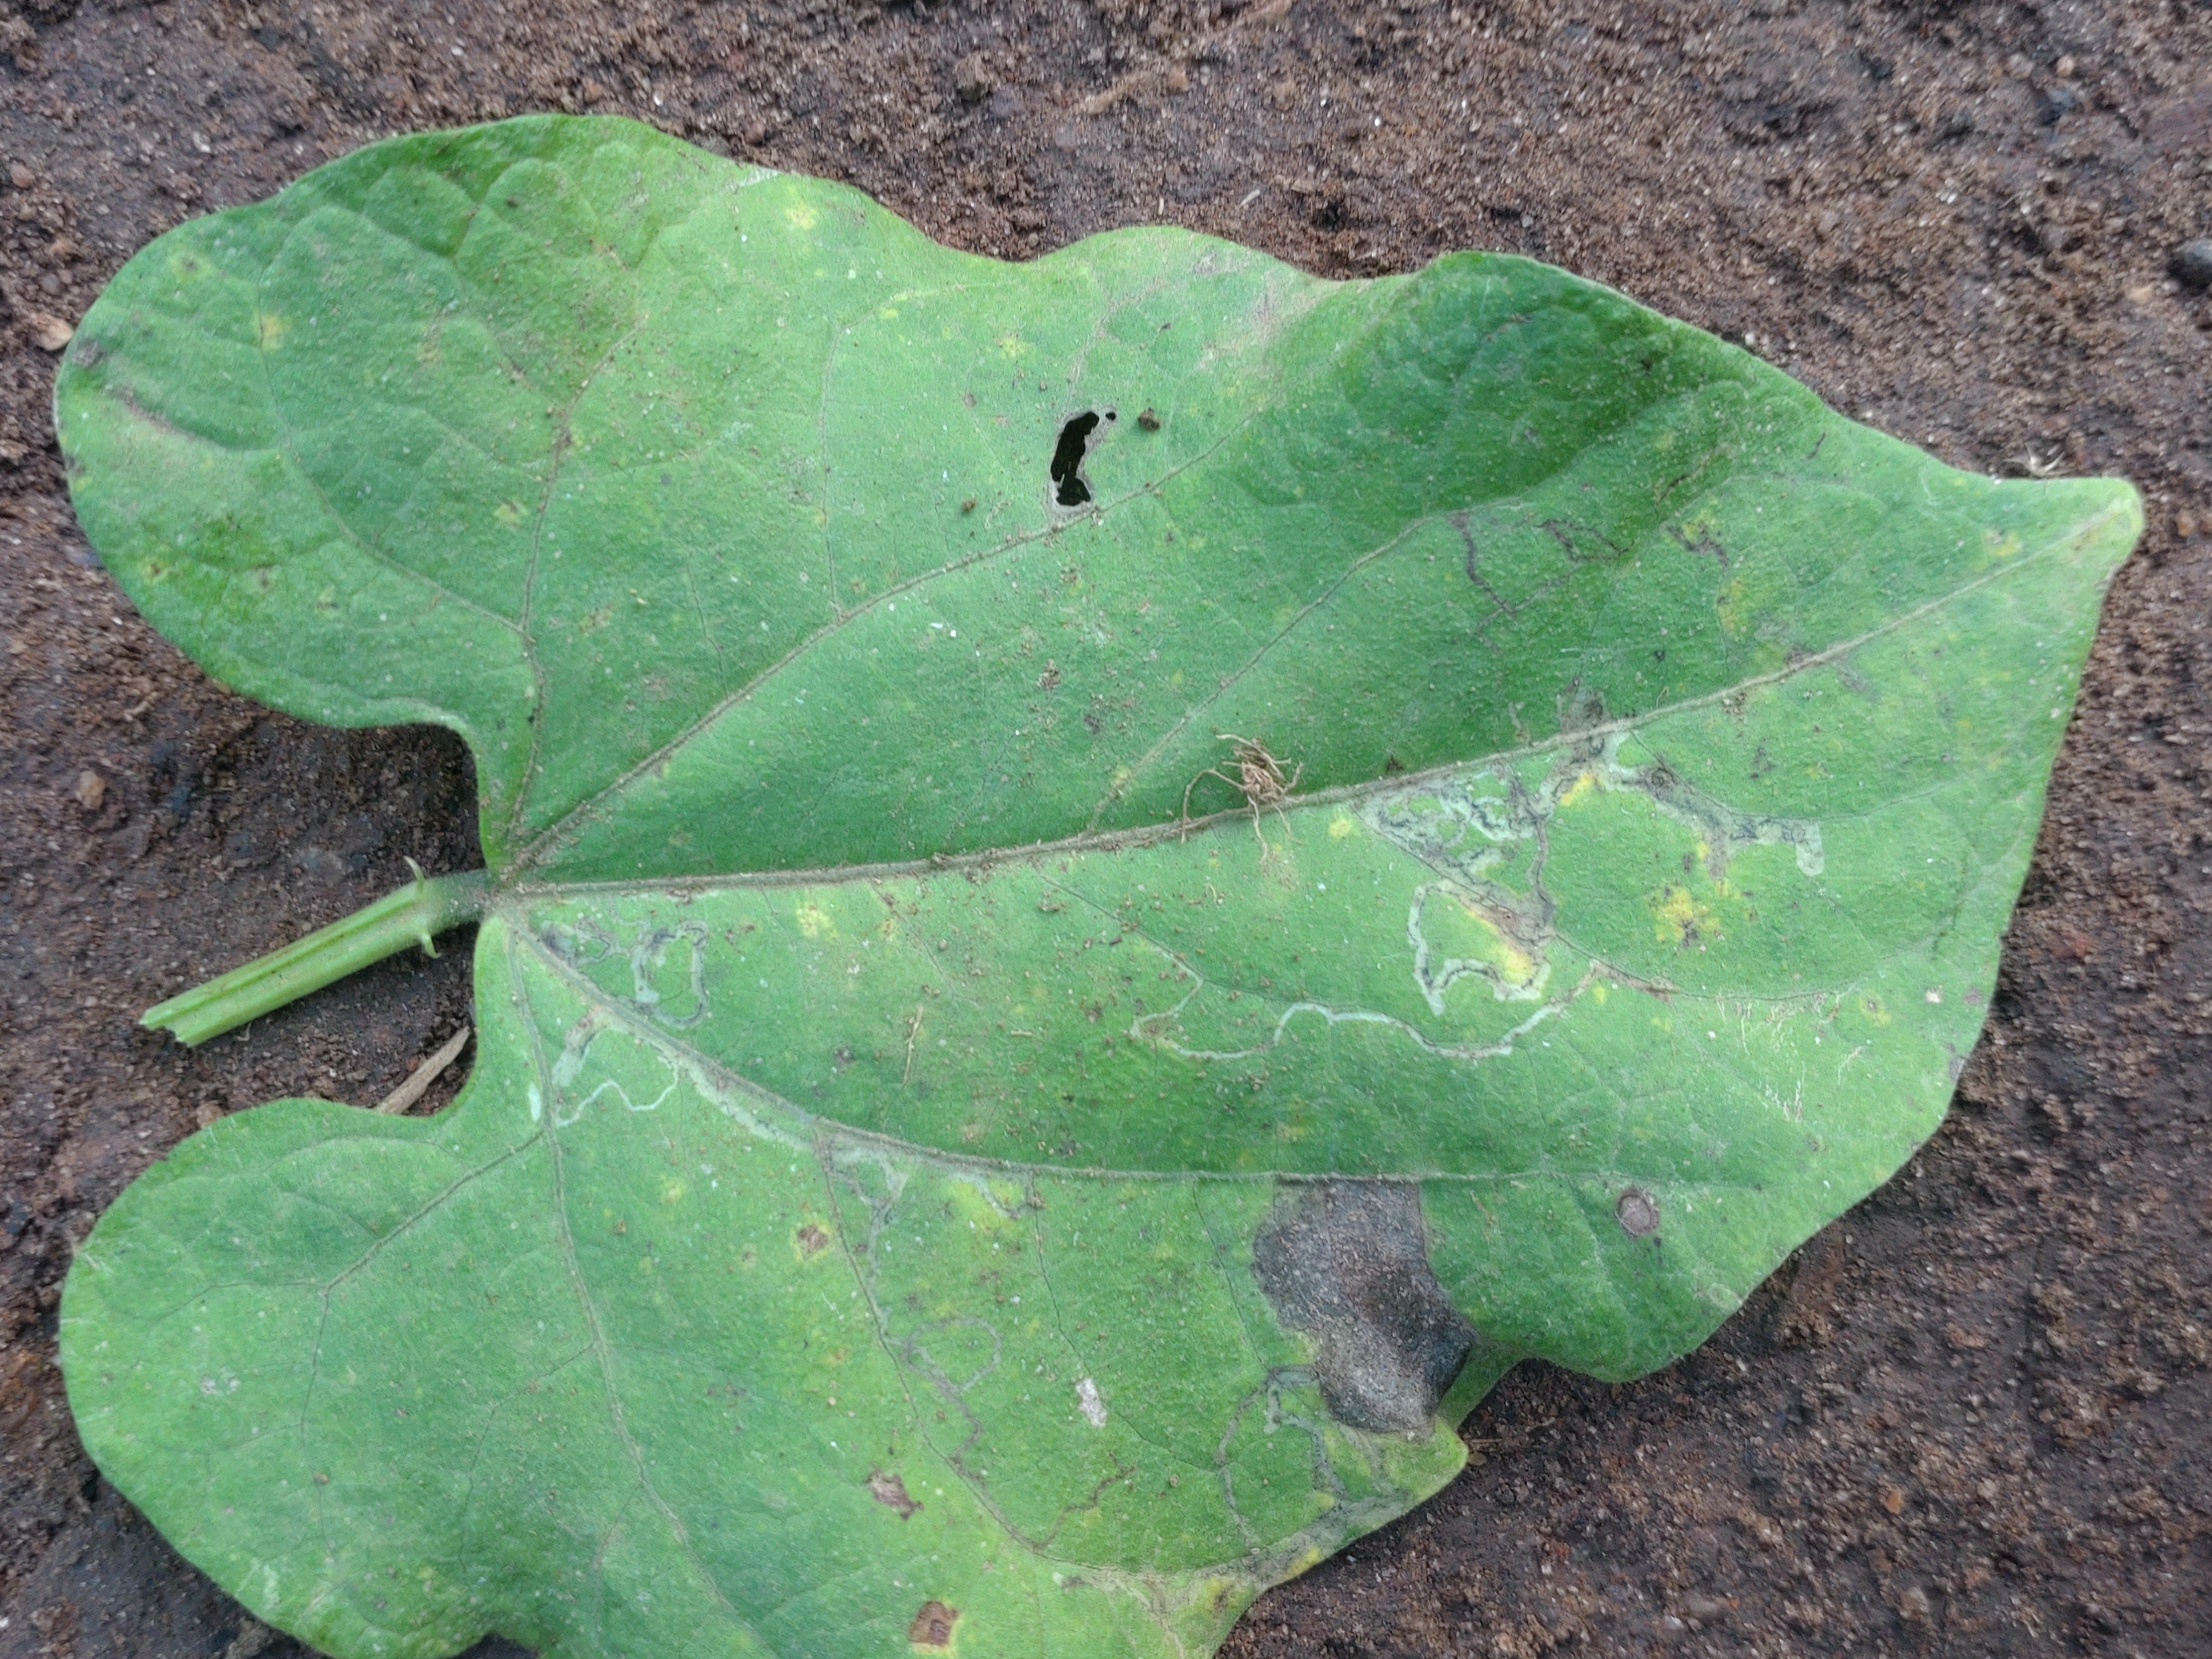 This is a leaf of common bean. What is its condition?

anthracnose
